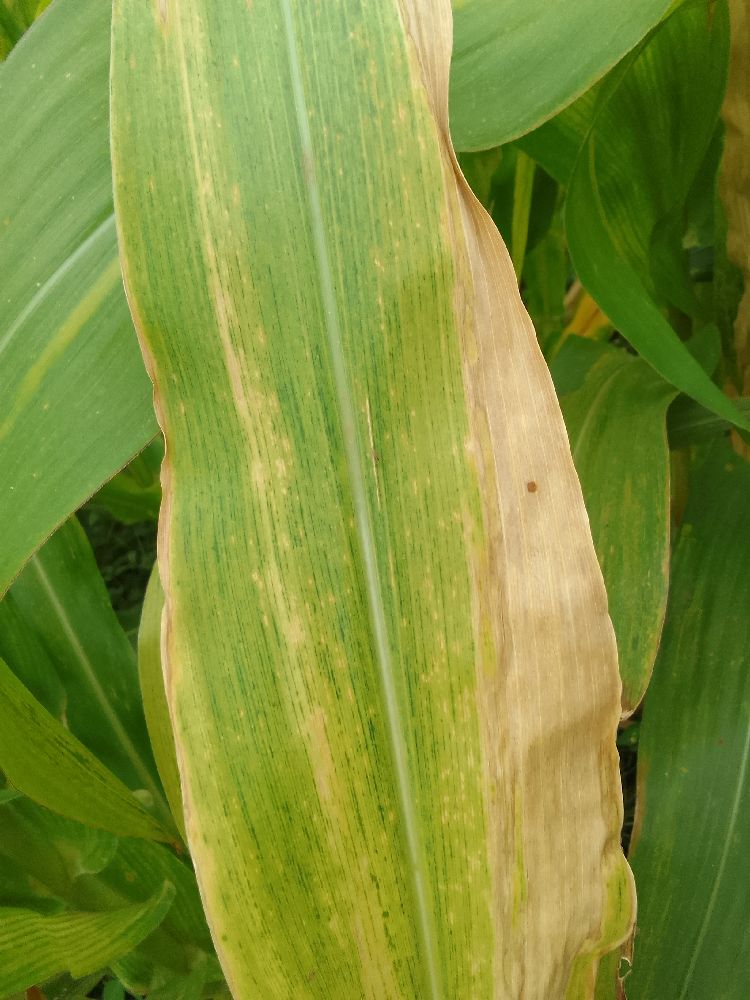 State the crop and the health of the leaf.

maize, maize lethal necrosis
